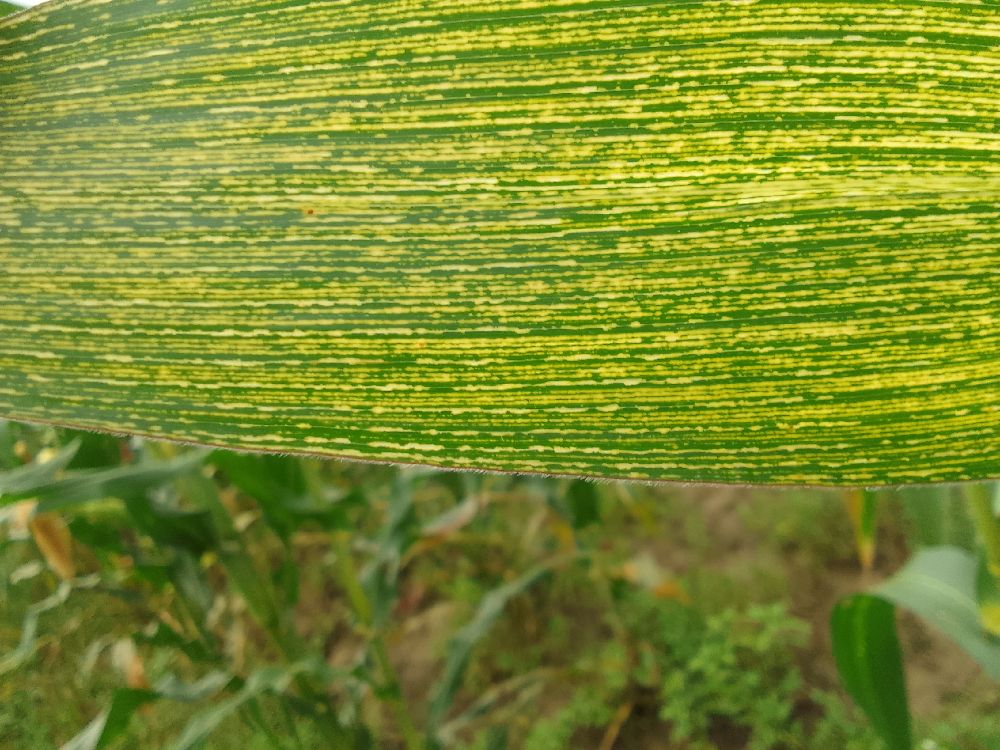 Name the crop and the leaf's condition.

maize, maize streak virus
